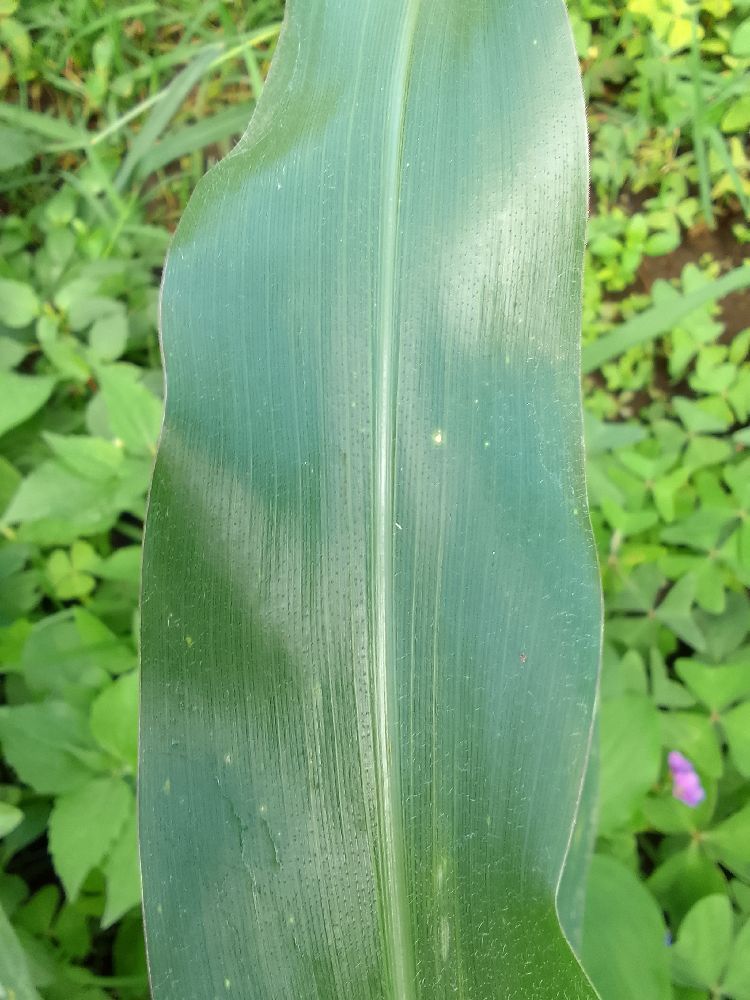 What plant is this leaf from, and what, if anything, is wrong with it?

maize, healthy
